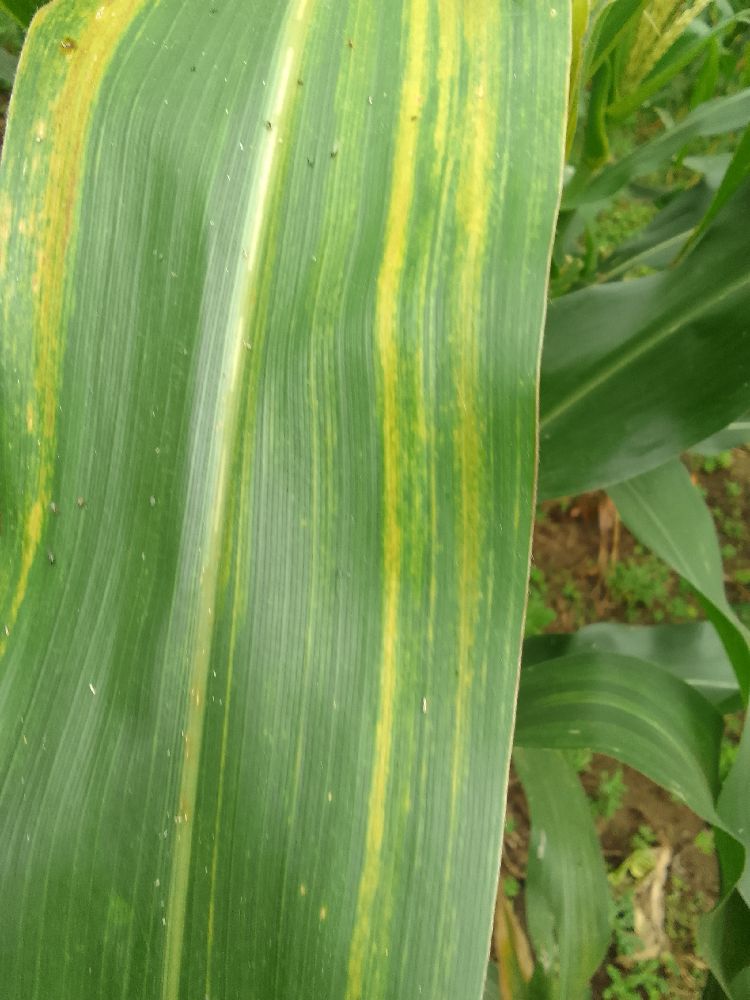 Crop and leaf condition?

maize, maize lethal necrosis
